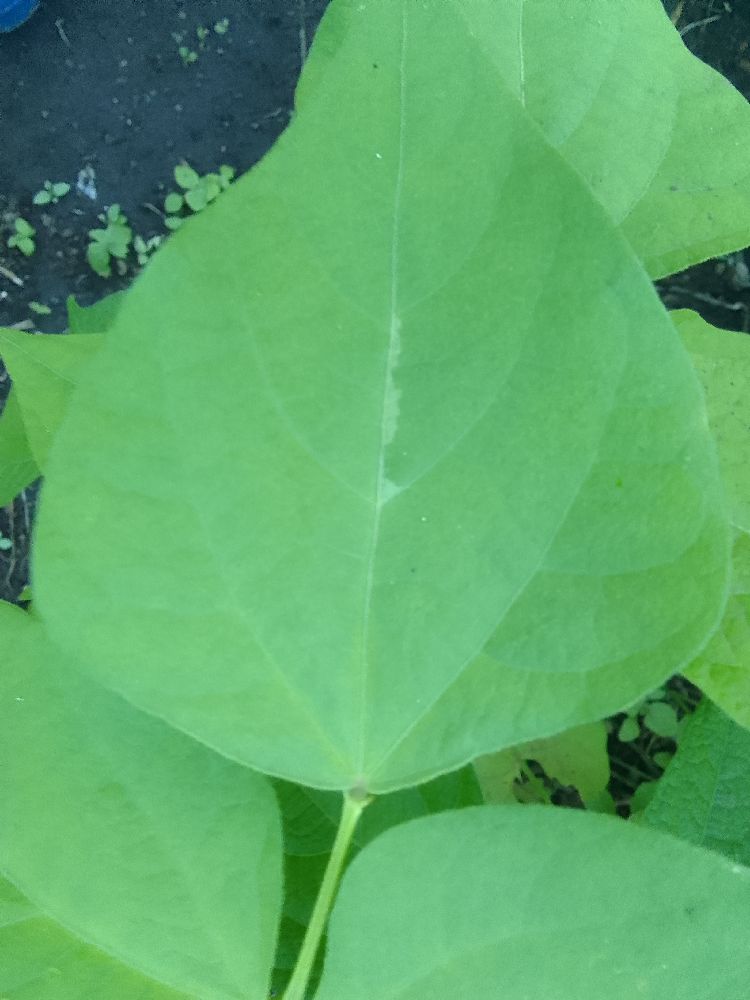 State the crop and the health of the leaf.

common bean, healthy
